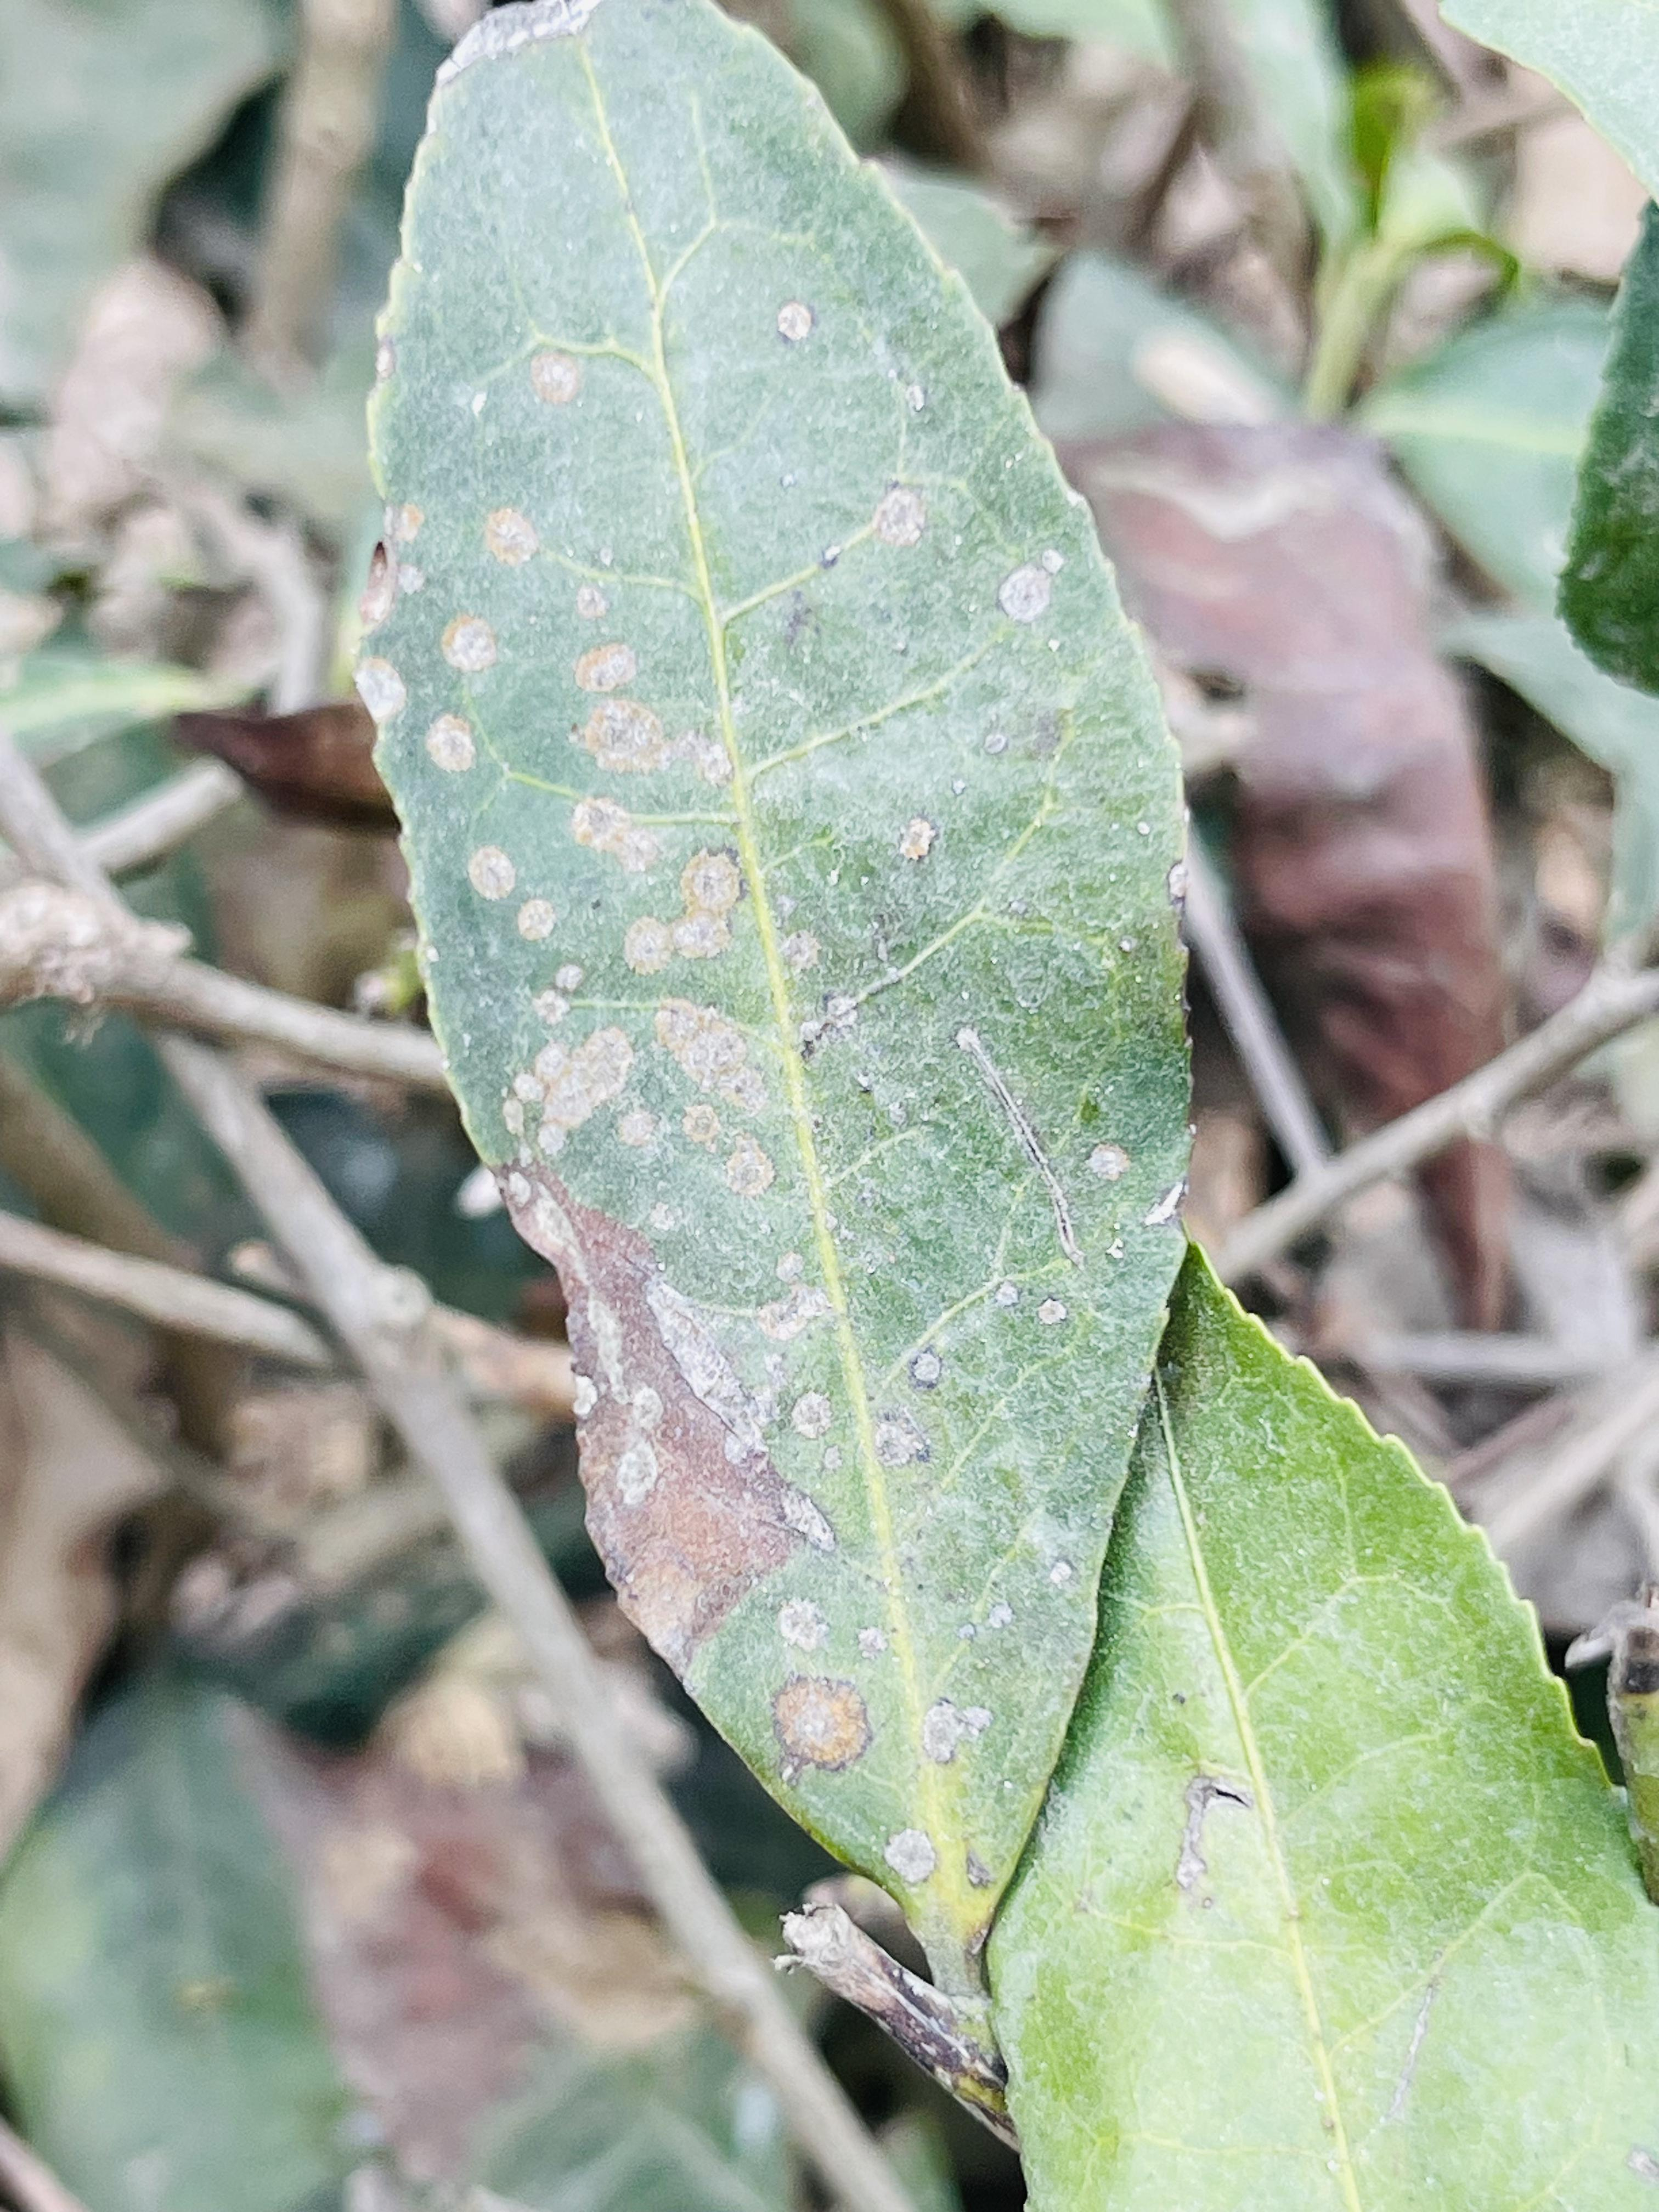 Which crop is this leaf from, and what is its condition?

tea, red rust
